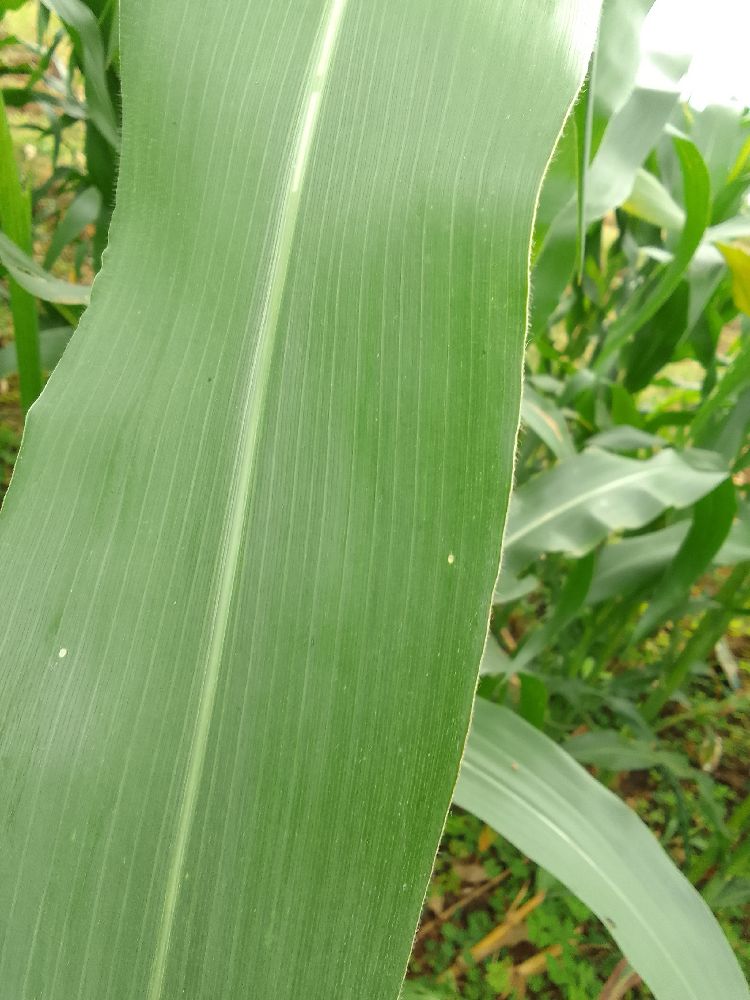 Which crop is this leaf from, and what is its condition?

maize, healthy
